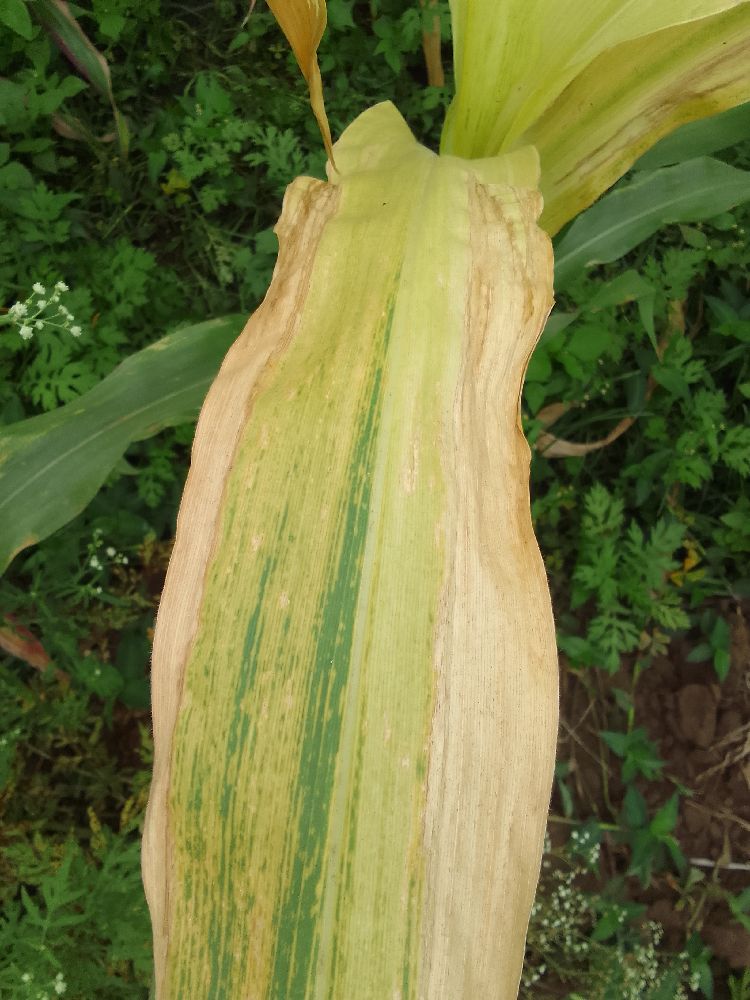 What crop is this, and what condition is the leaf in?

maize, maize lethal necrosis
